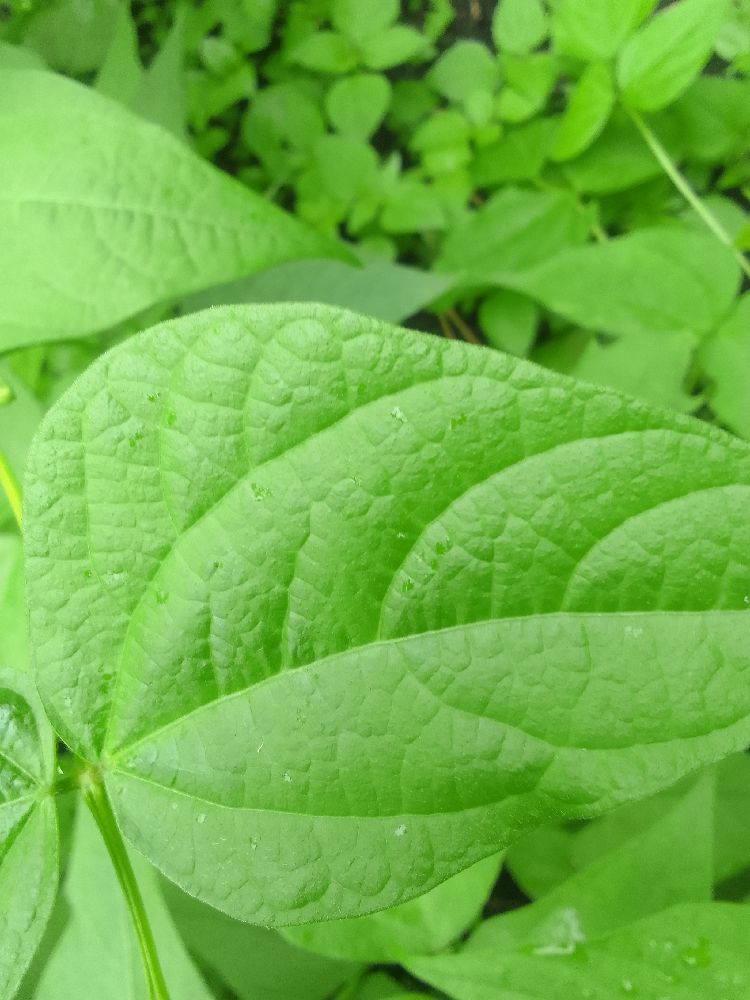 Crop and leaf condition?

common bean, healthy
